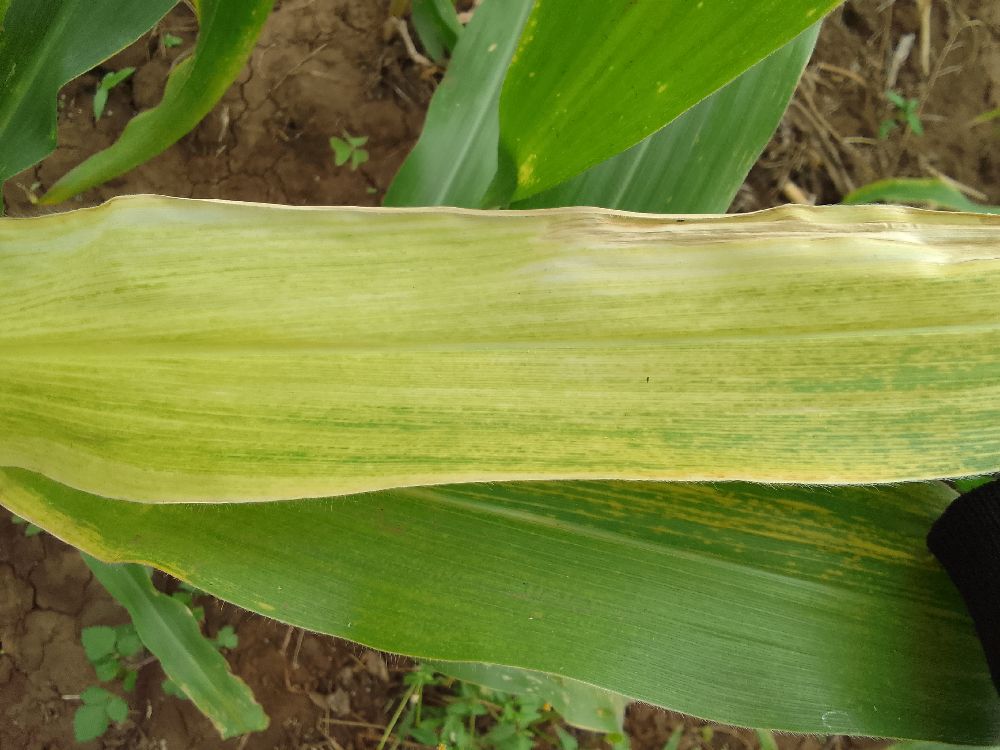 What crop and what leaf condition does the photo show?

maize, maize lethal necrosis
